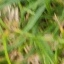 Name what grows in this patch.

grass
